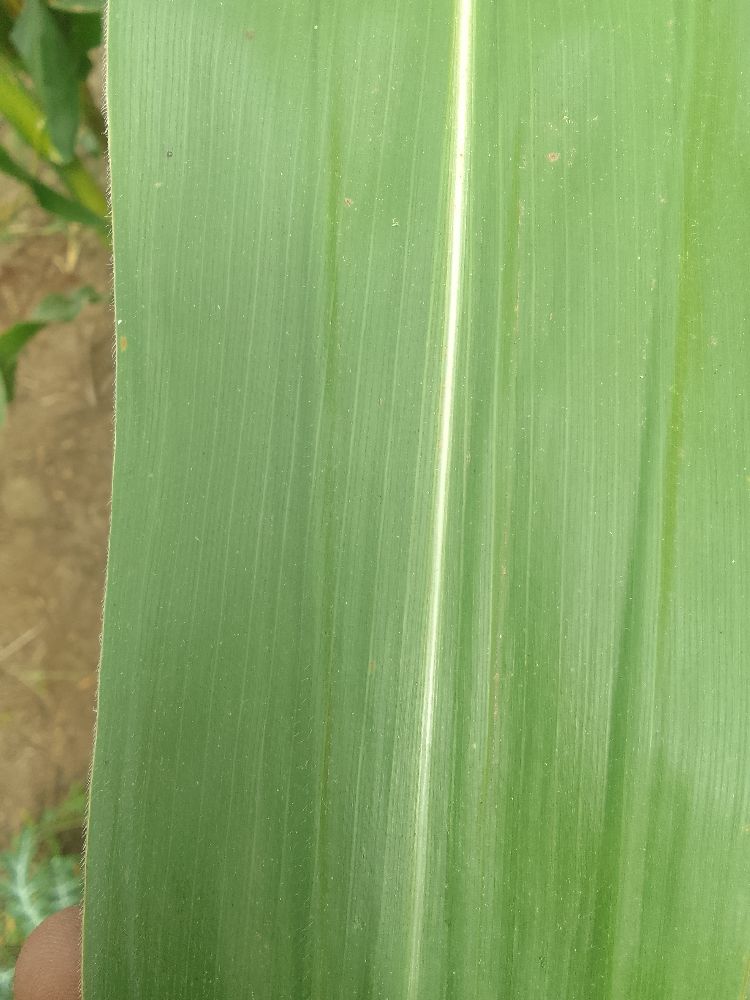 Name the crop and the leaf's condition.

maize, healthy
